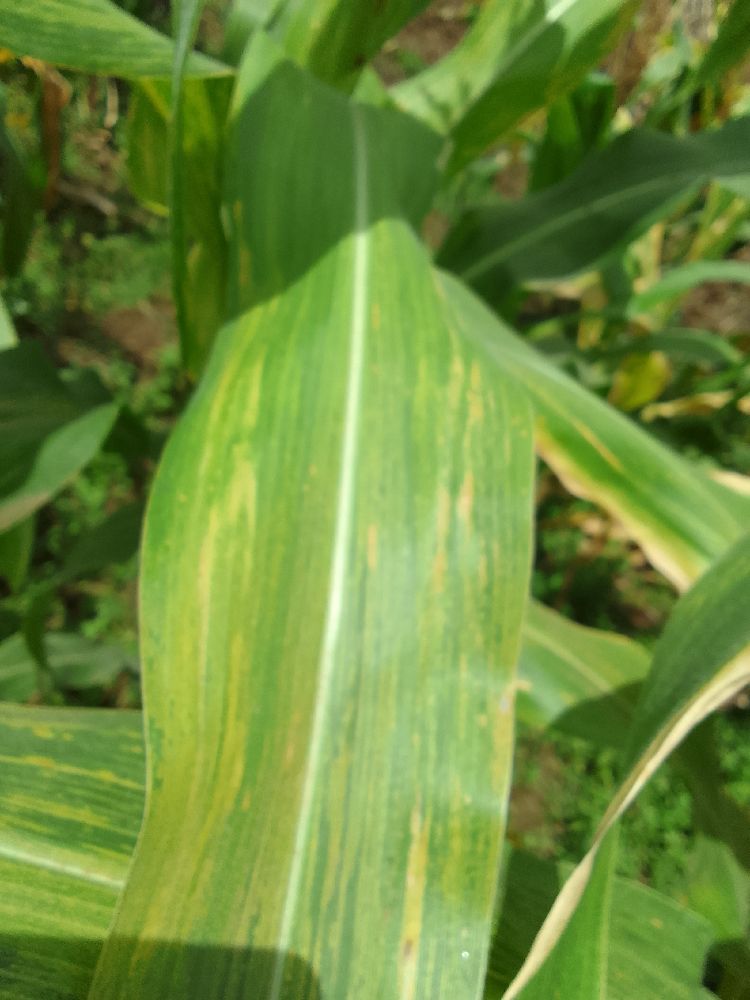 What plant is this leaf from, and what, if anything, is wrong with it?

maize, maize lethal necrosis
